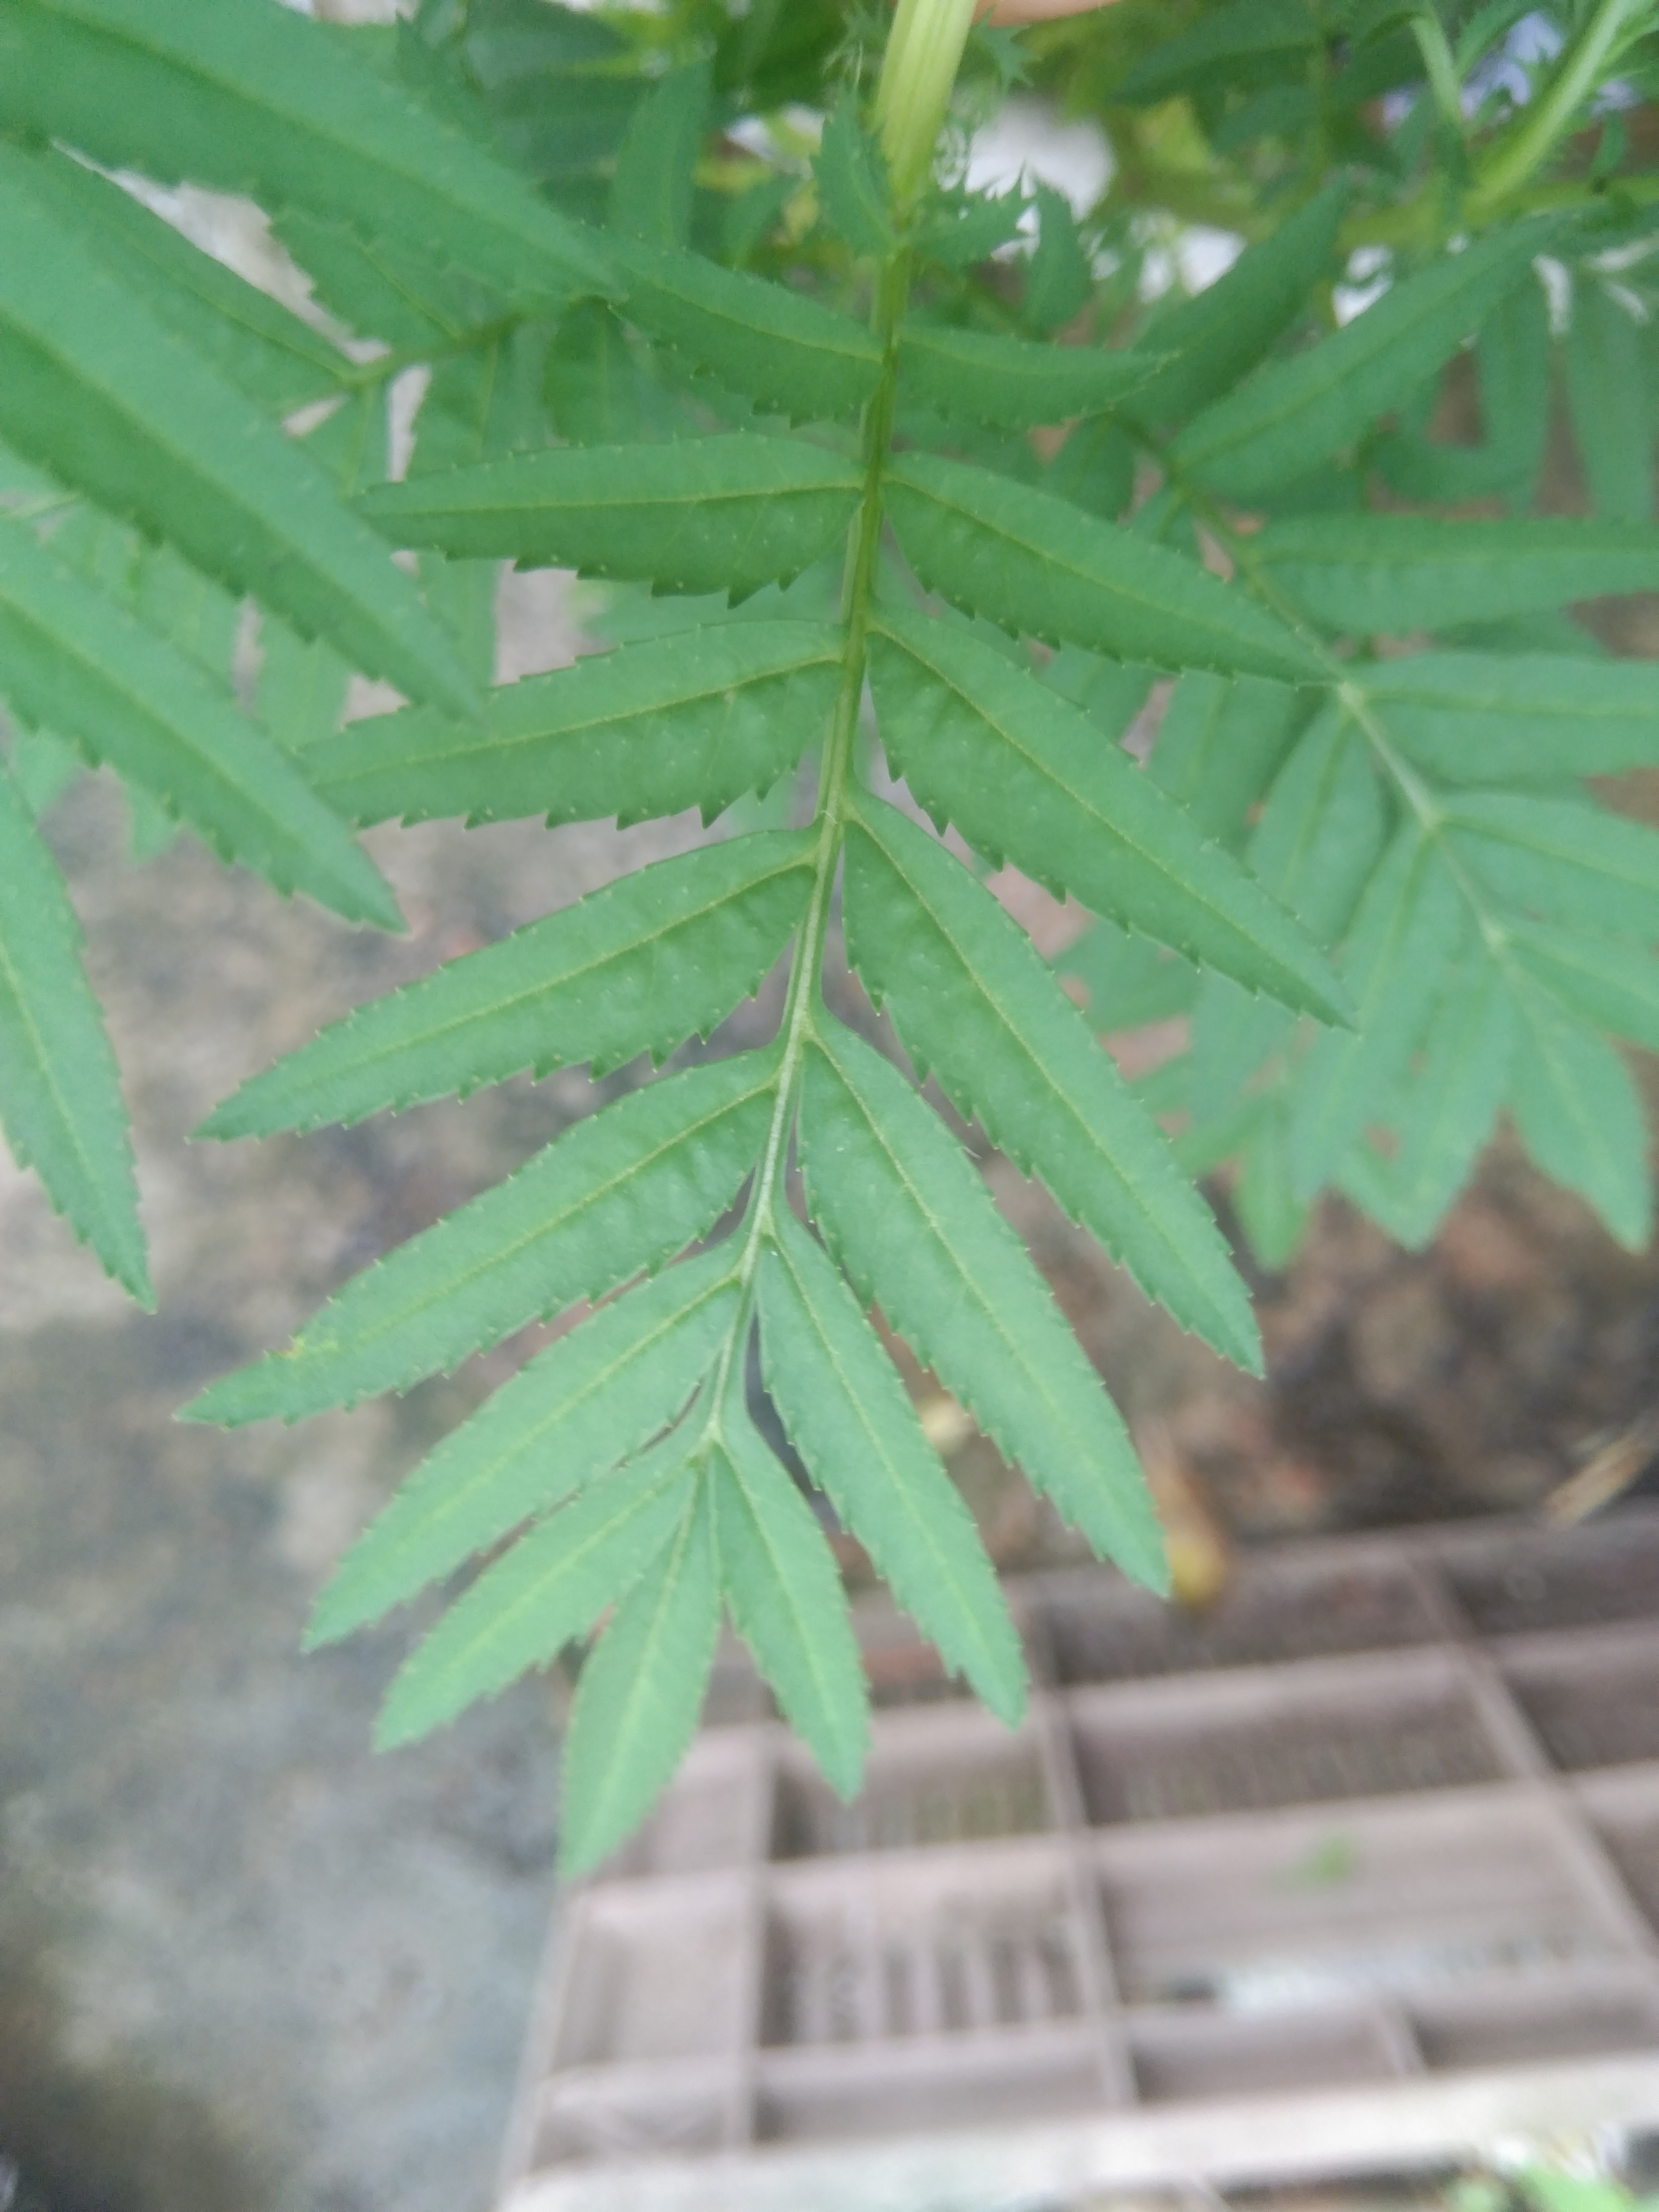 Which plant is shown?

marigold
